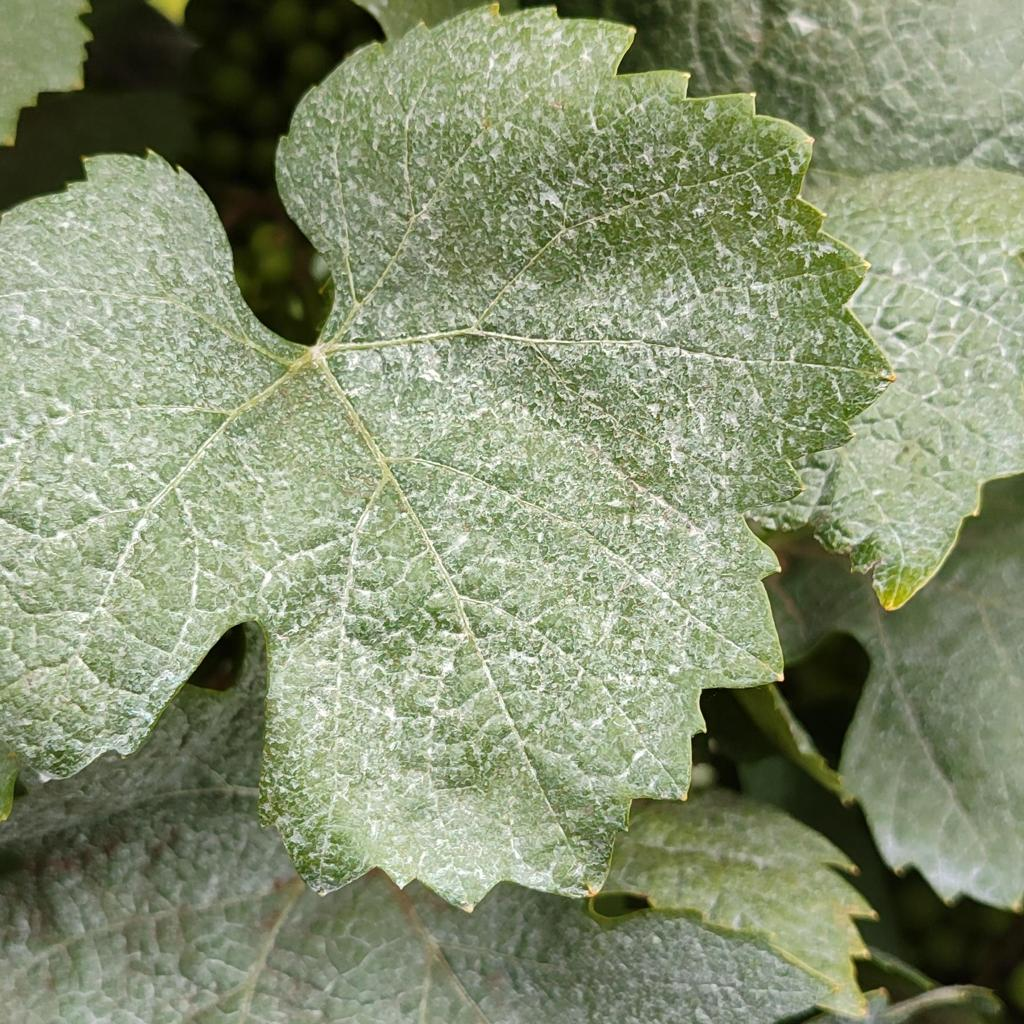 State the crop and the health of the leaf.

grapevine, healthy
